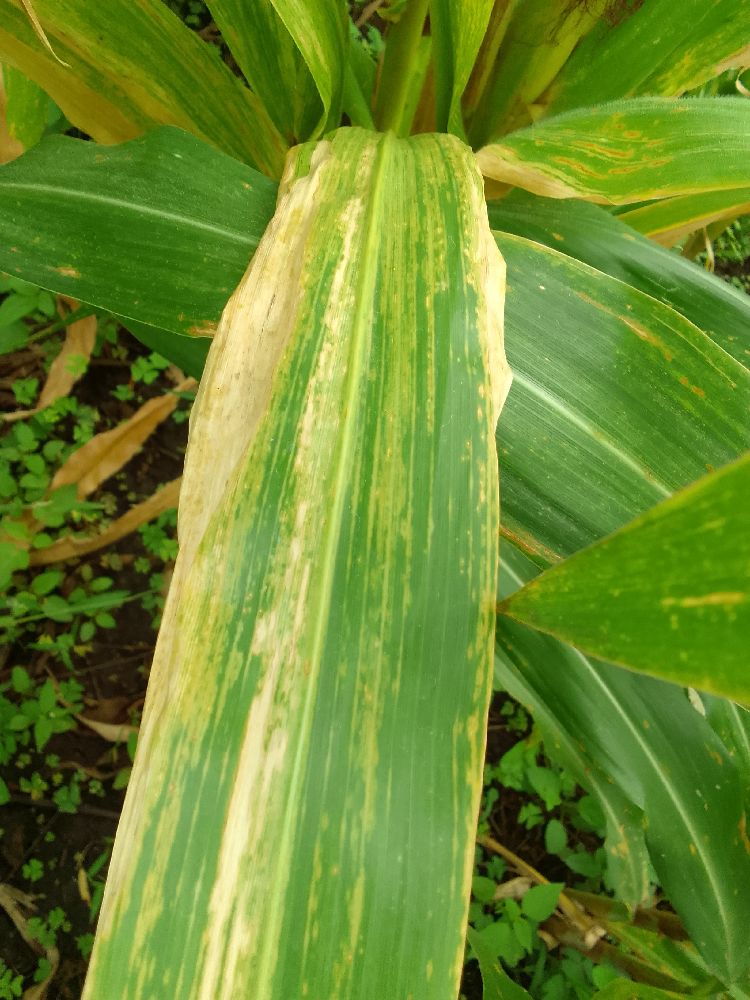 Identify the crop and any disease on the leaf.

maize, maize lethal necrosis
